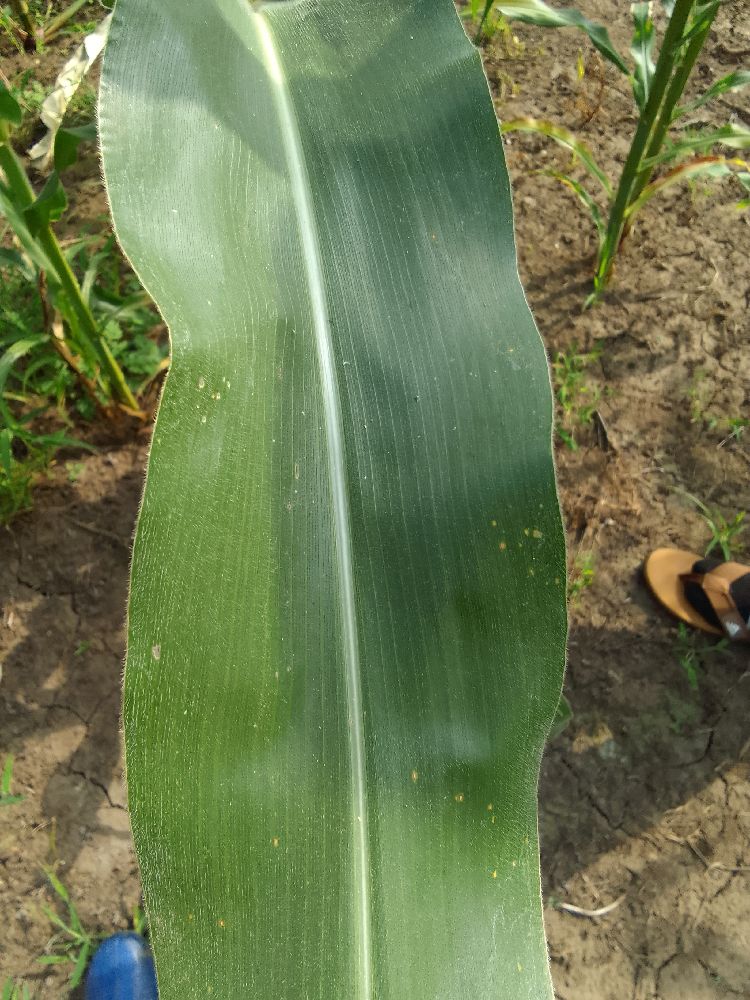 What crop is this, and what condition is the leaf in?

maize, healthy
